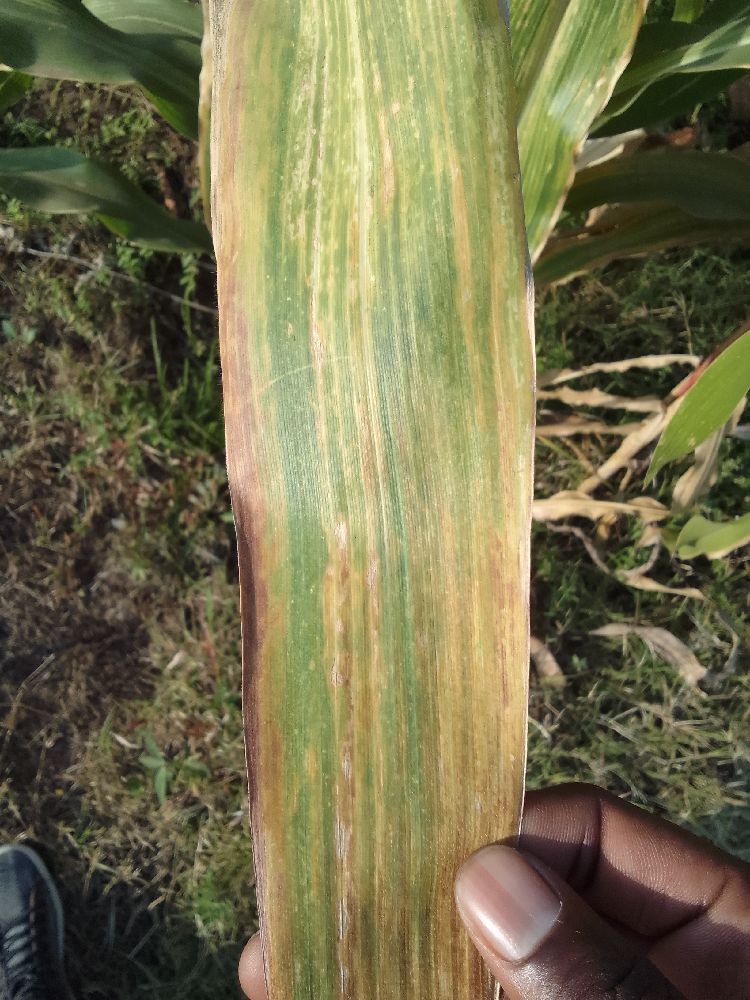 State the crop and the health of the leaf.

maize, maize lethal necrosis
